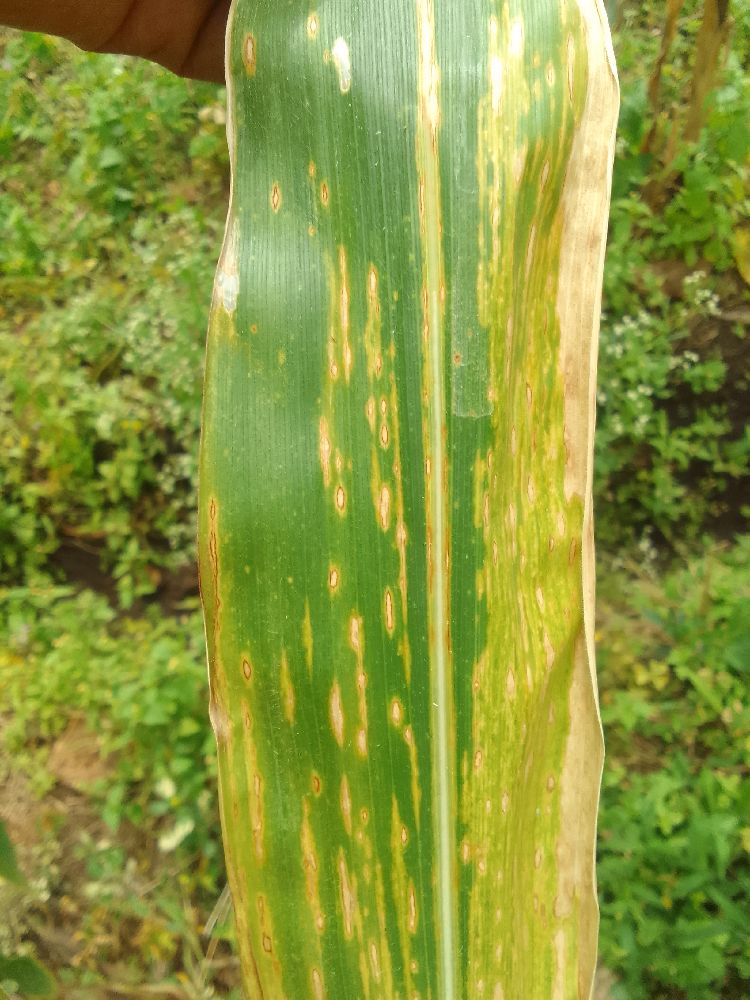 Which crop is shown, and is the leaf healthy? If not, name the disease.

maize, maize lethal necrosis
